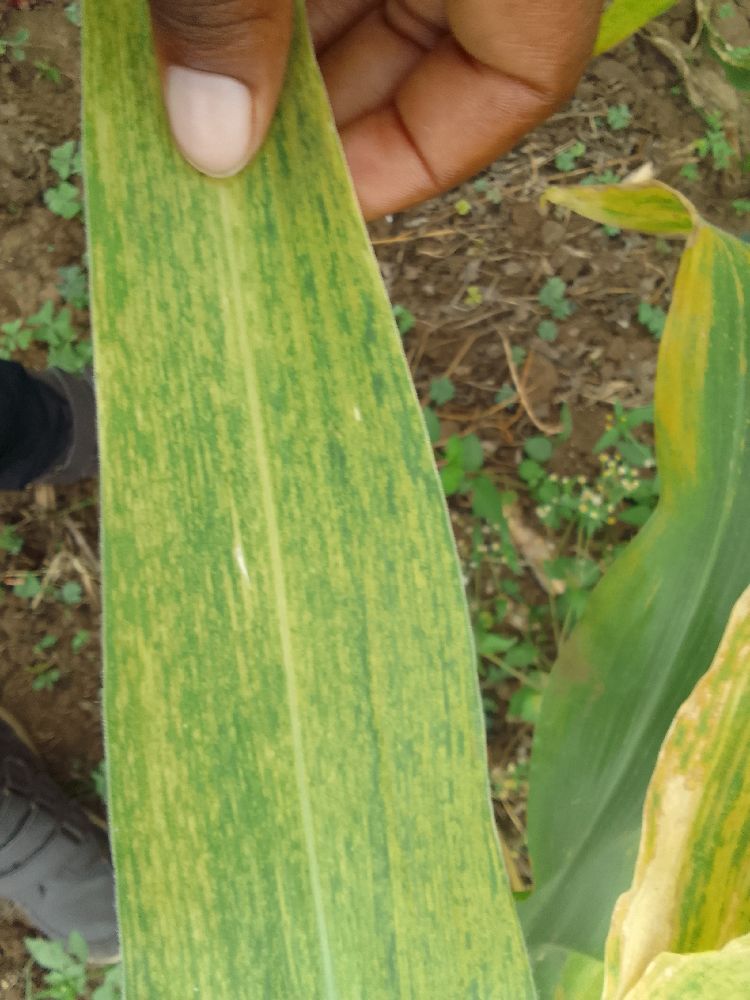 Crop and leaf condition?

maize, maize lethal necrosis
